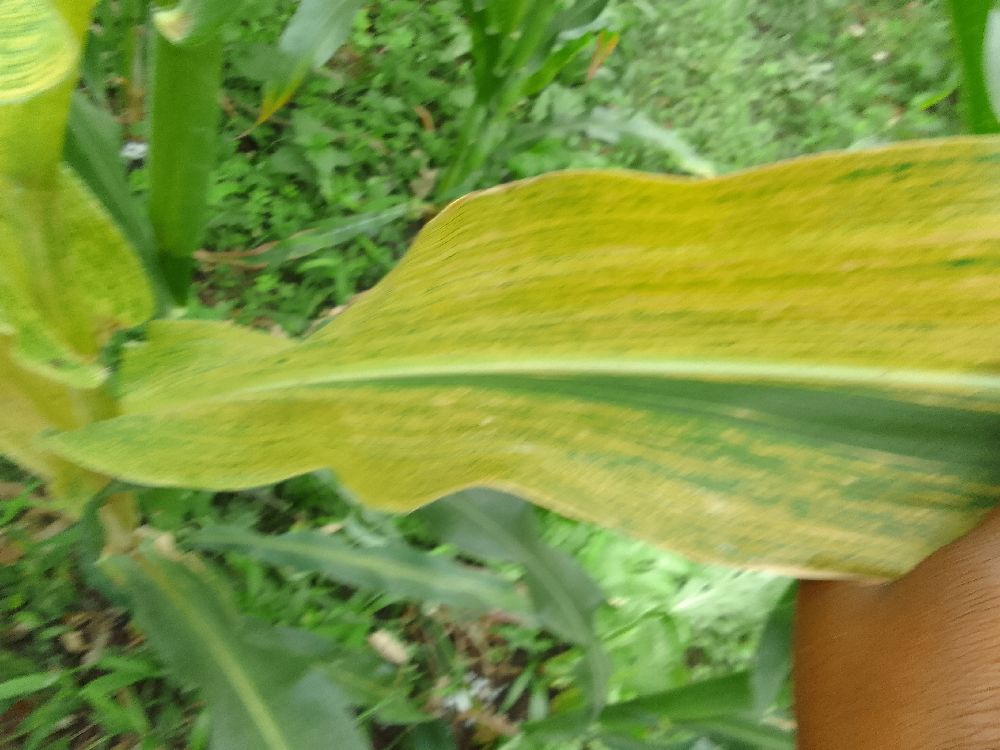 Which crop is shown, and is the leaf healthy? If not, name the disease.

maize, maize lethal necrosis
